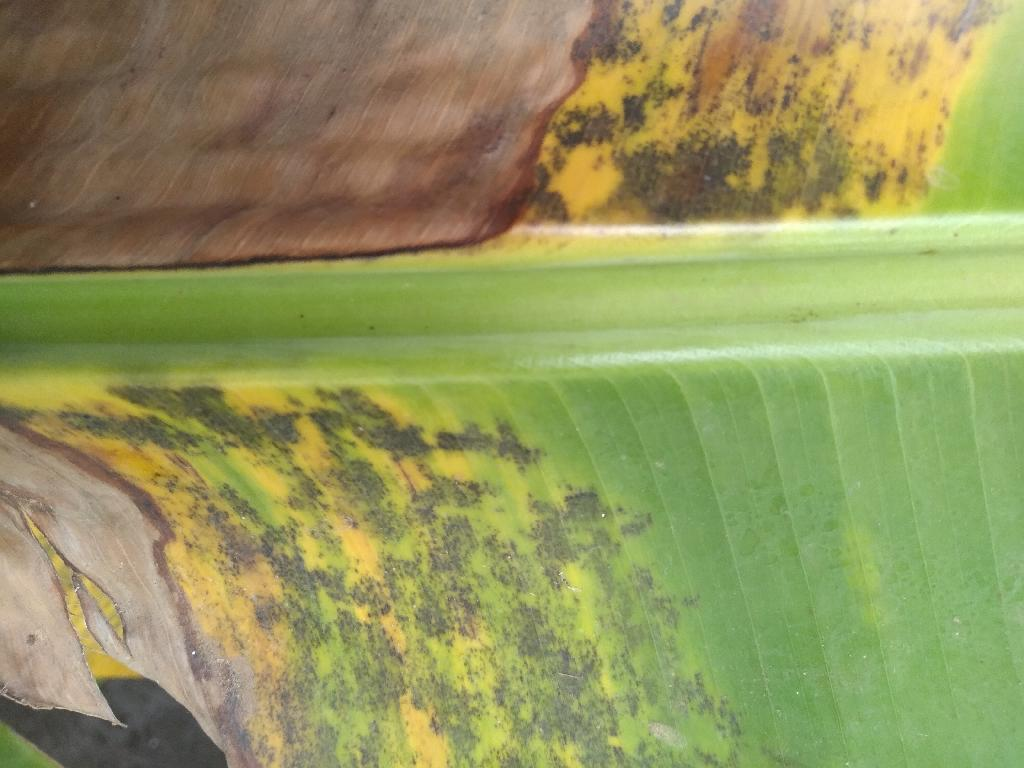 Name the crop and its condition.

banana, black sigatoka
